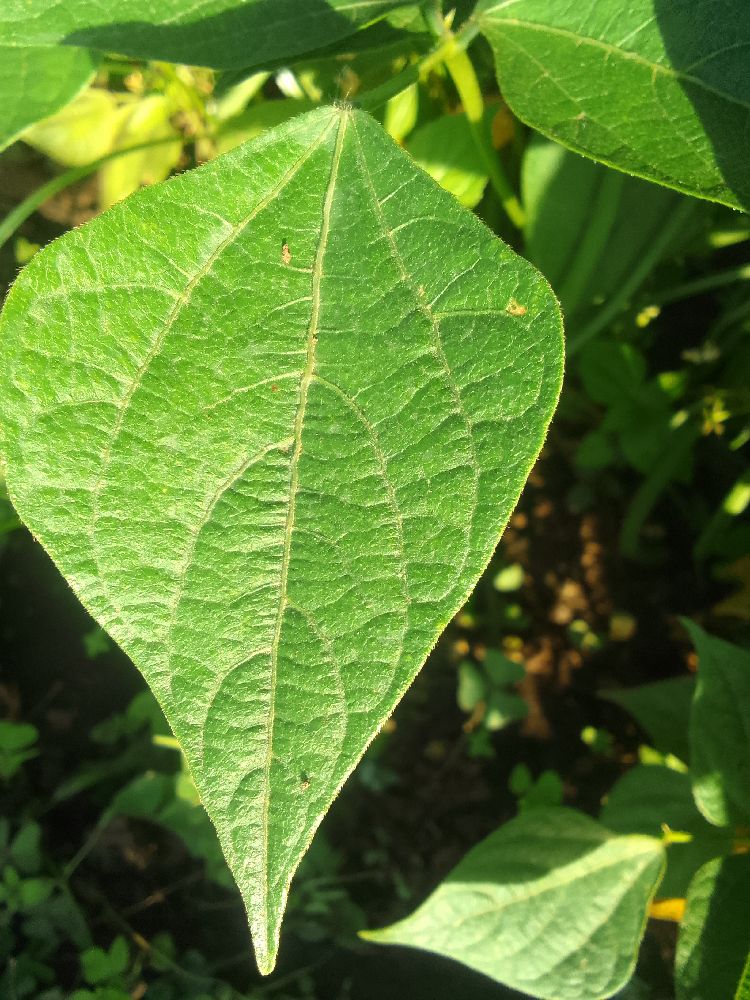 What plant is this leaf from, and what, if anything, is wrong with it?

common bean, healthy
